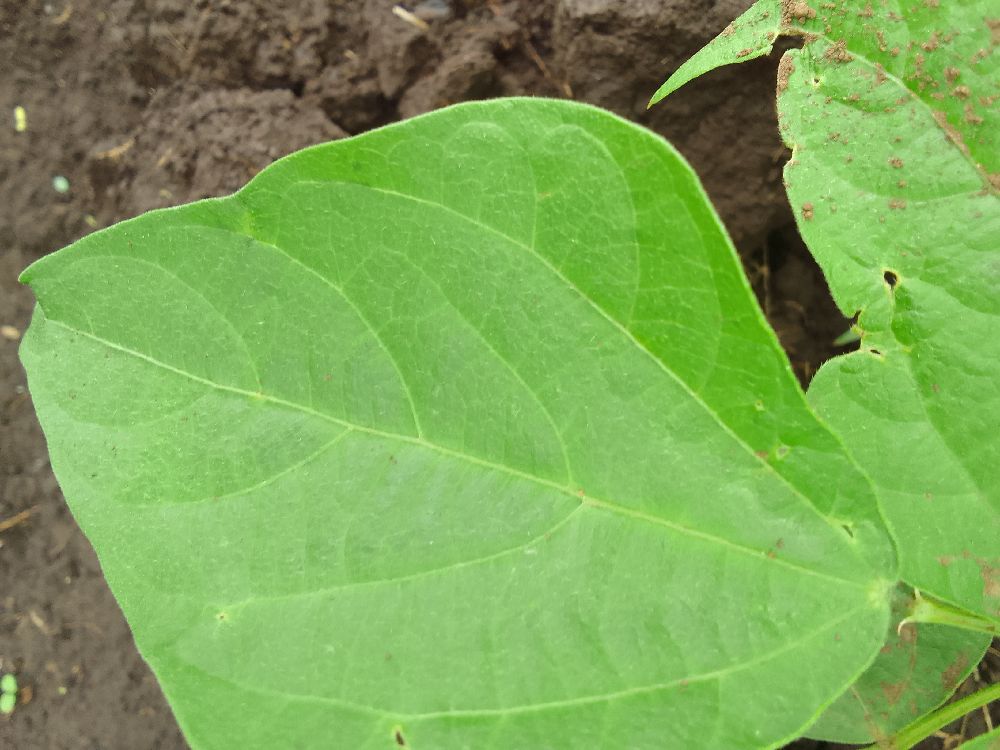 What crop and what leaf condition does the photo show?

common bean, healthy
